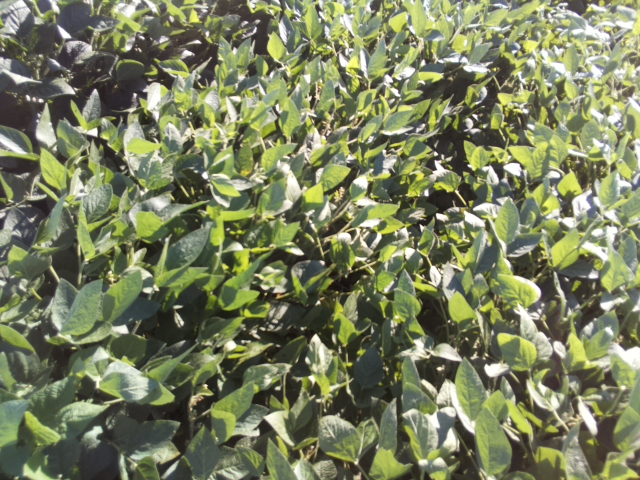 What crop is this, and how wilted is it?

soybean, leaflets folding inward at secondary pulvinus with no turgor loss in leaflets or petioles
